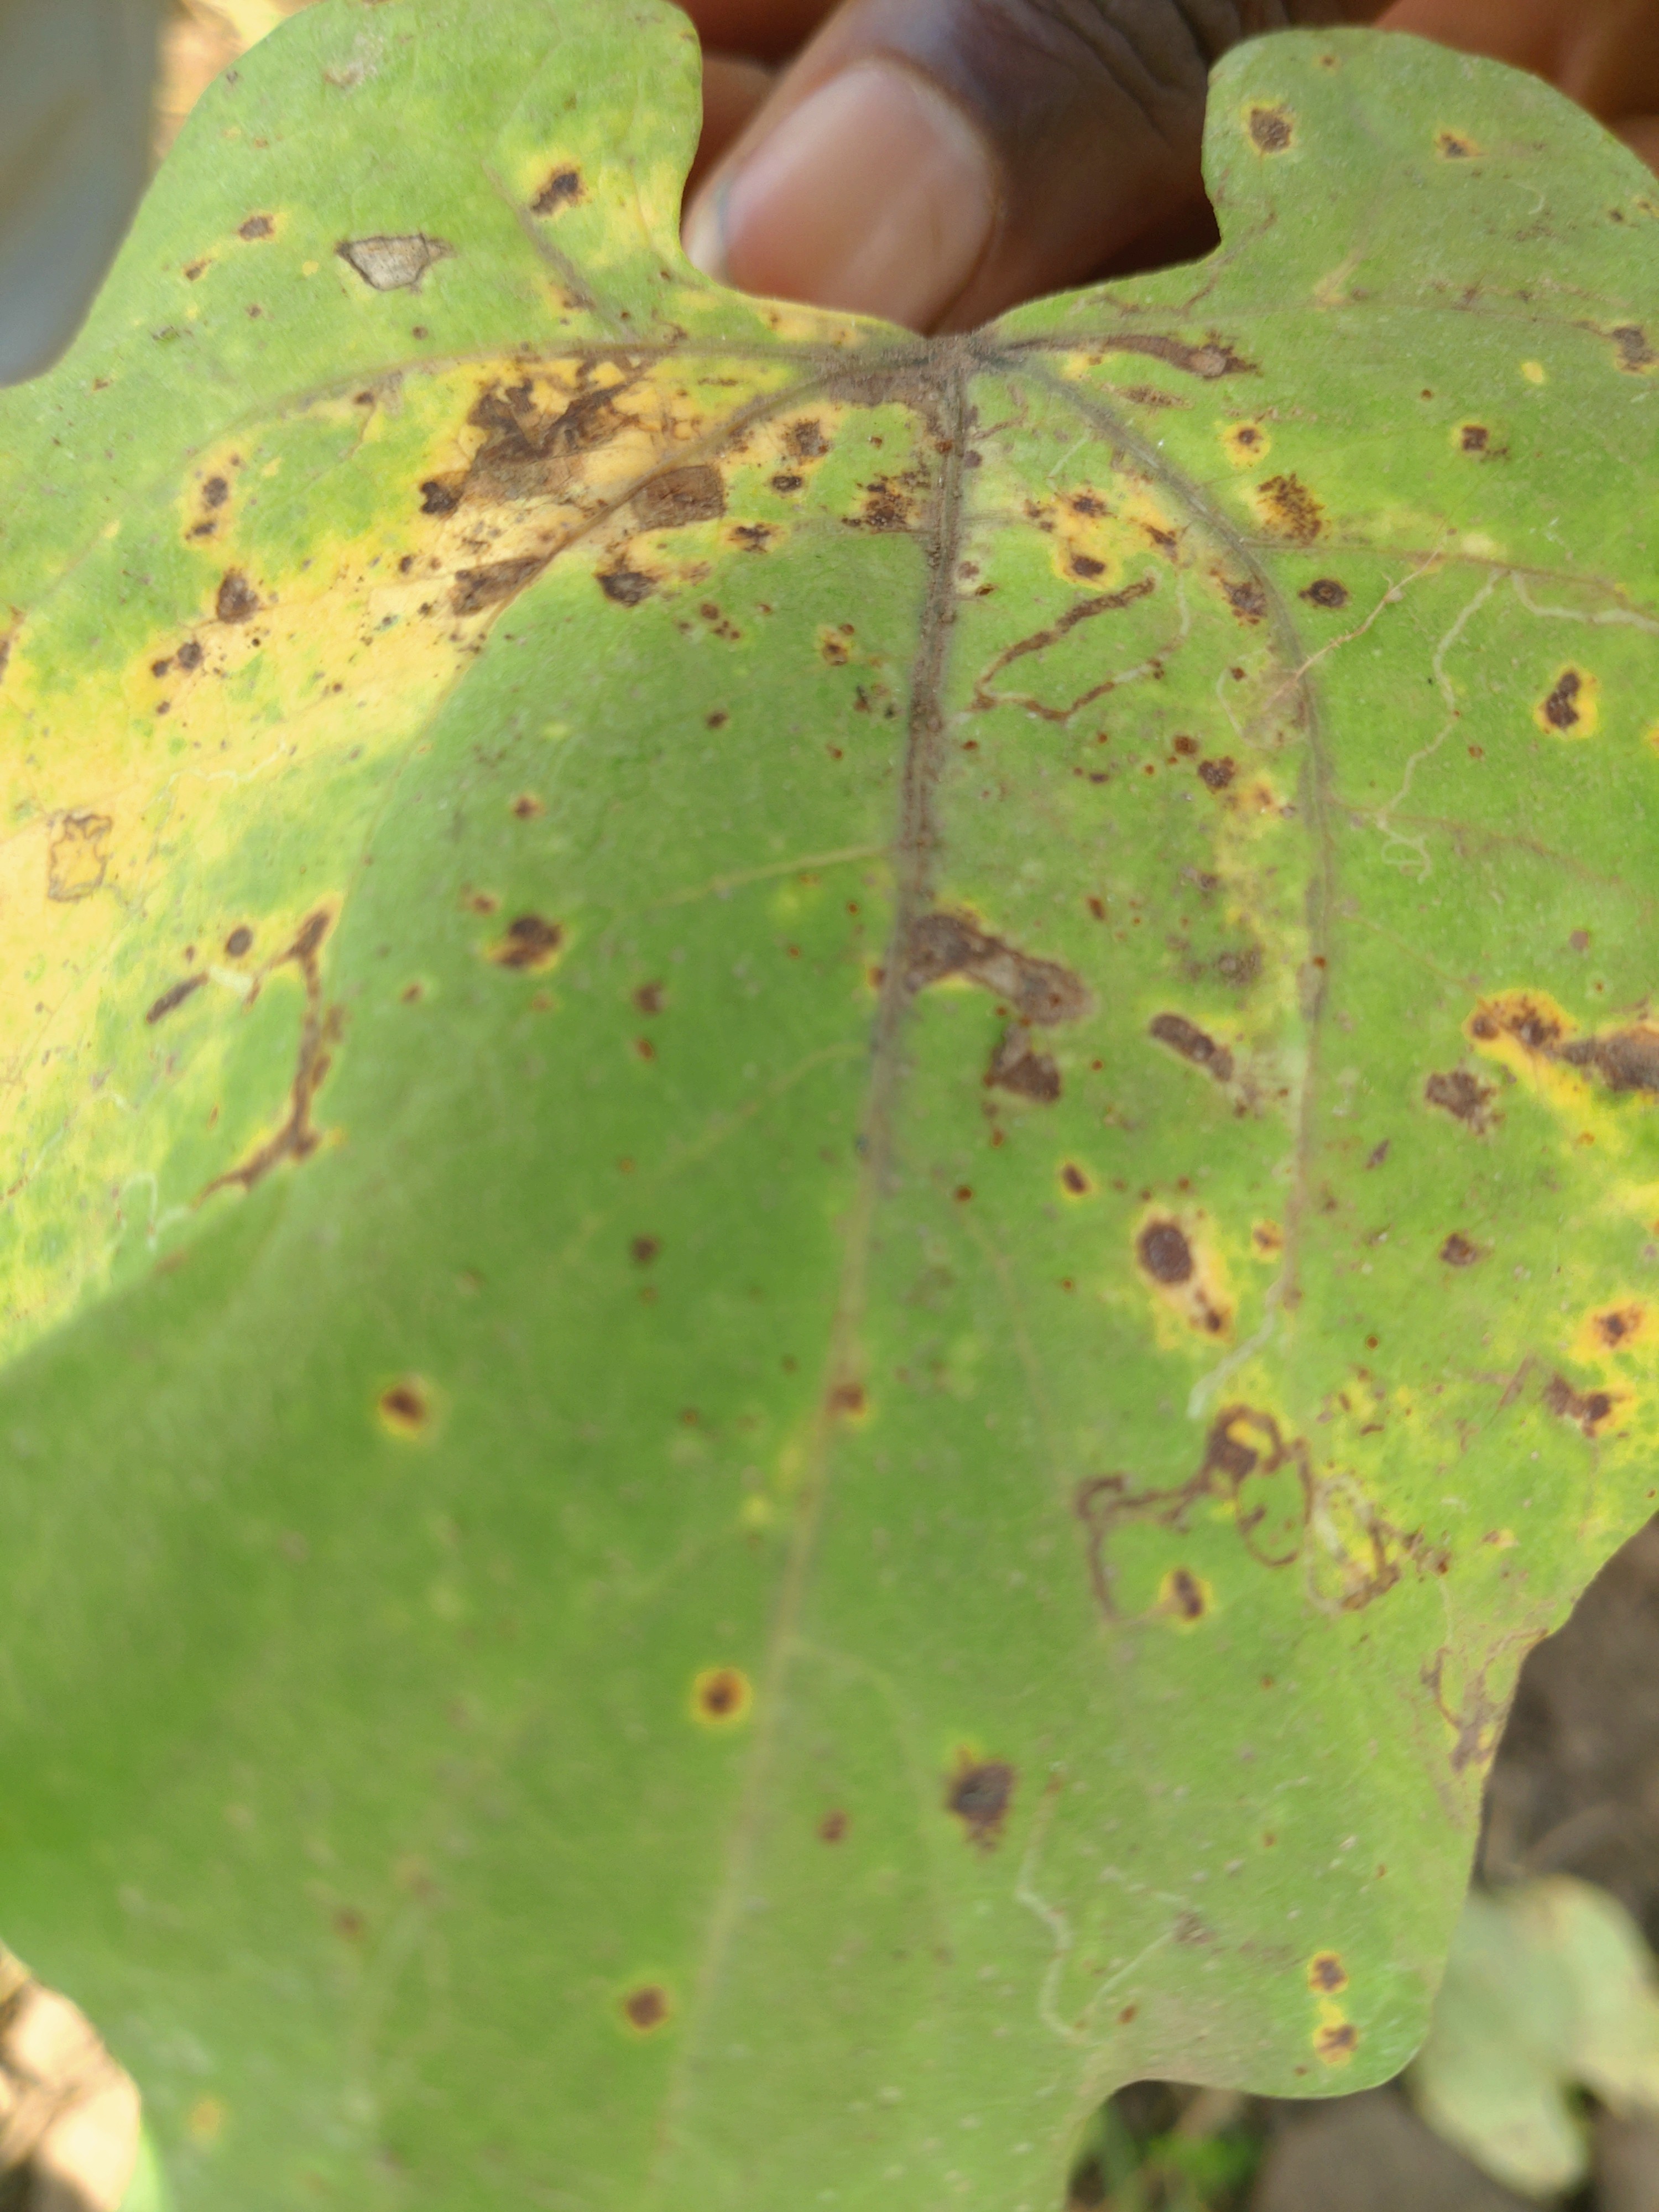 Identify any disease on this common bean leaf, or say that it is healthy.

anthracnose
